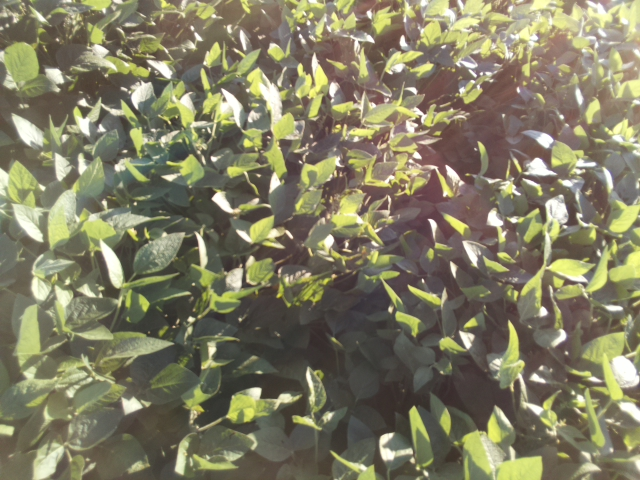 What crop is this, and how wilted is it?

soybean, leaflets folding inward at secondary pulvinus with no turgor loss in leaflets or petioles
